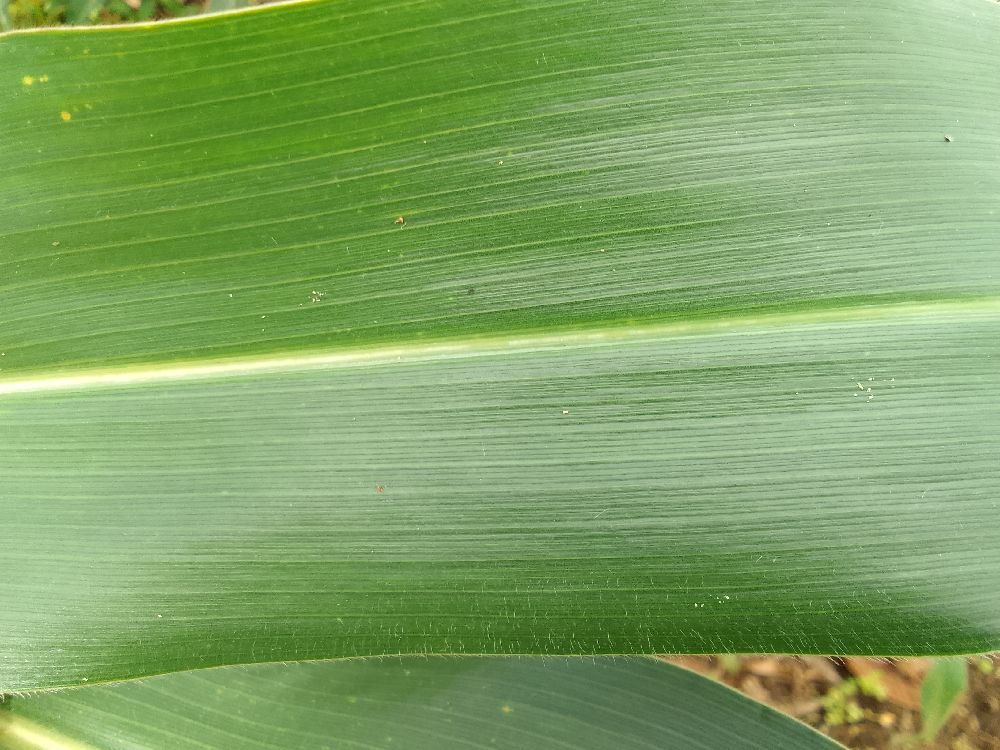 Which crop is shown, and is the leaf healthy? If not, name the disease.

maize, healthy
